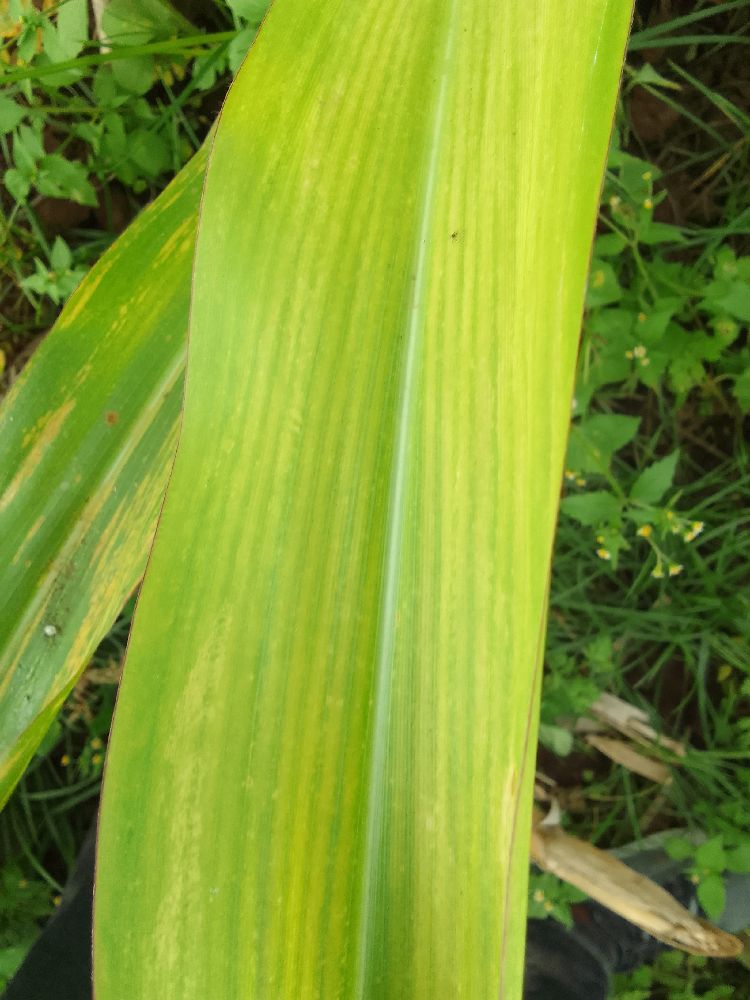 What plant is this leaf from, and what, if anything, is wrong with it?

maize, maize lethal necrosis
